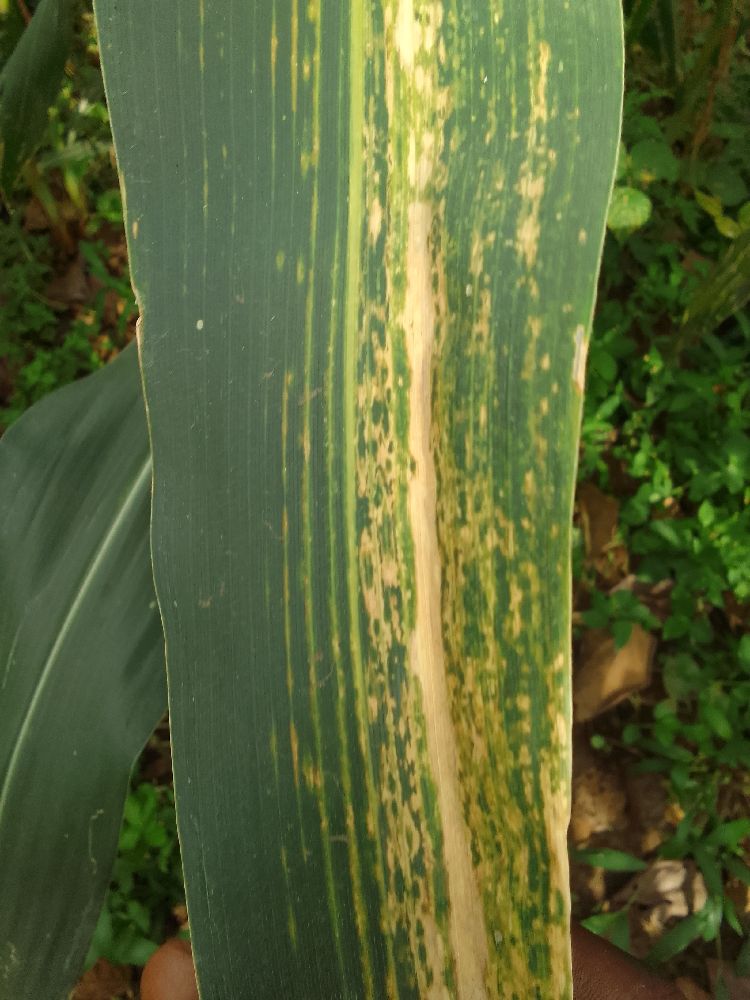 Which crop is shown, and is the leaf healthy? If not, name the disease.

maize, maize lethal necrosis
